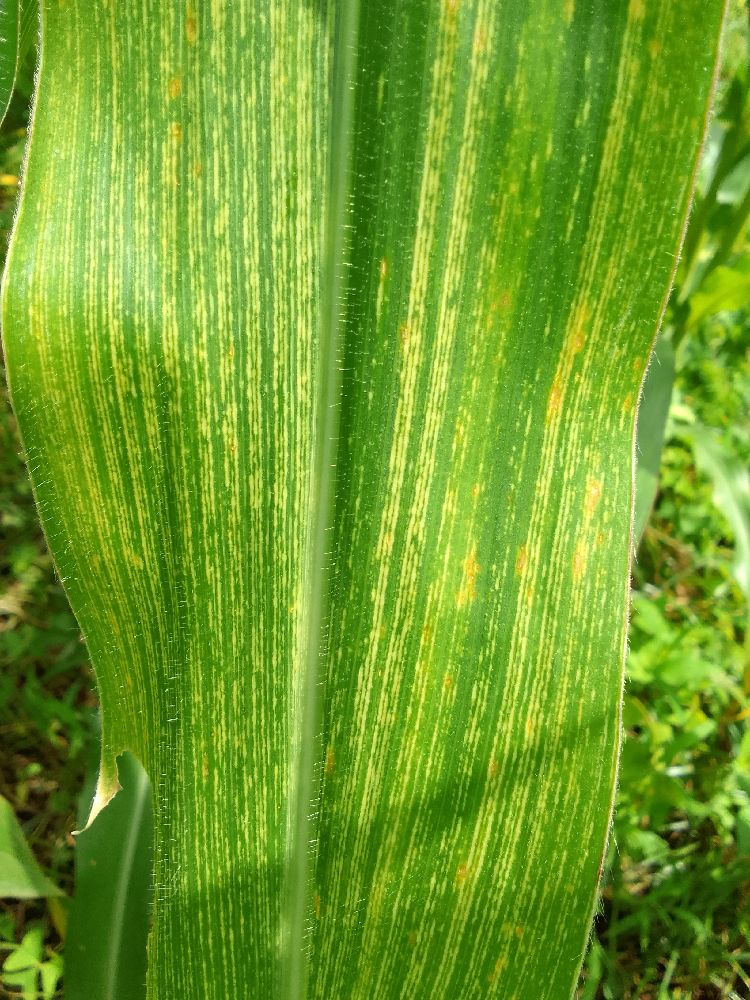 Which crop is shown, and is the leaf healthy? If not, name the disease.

maize, maize streak virus
